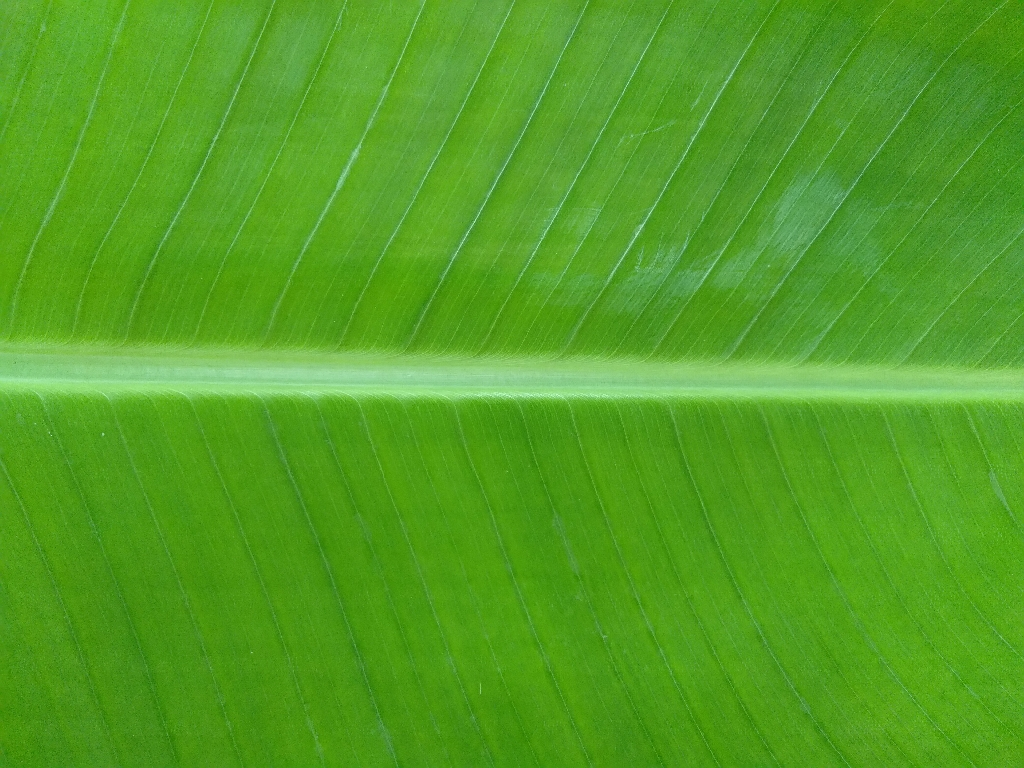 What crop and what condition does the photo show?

banana, healthy
